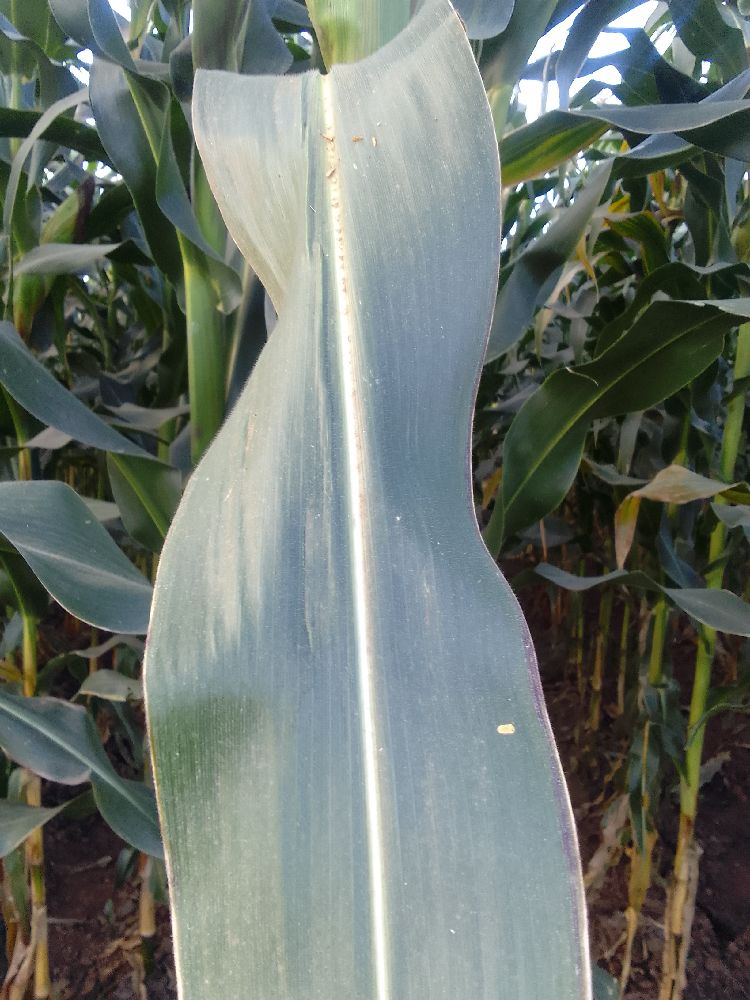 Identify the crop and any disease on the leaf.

maize, healthy
